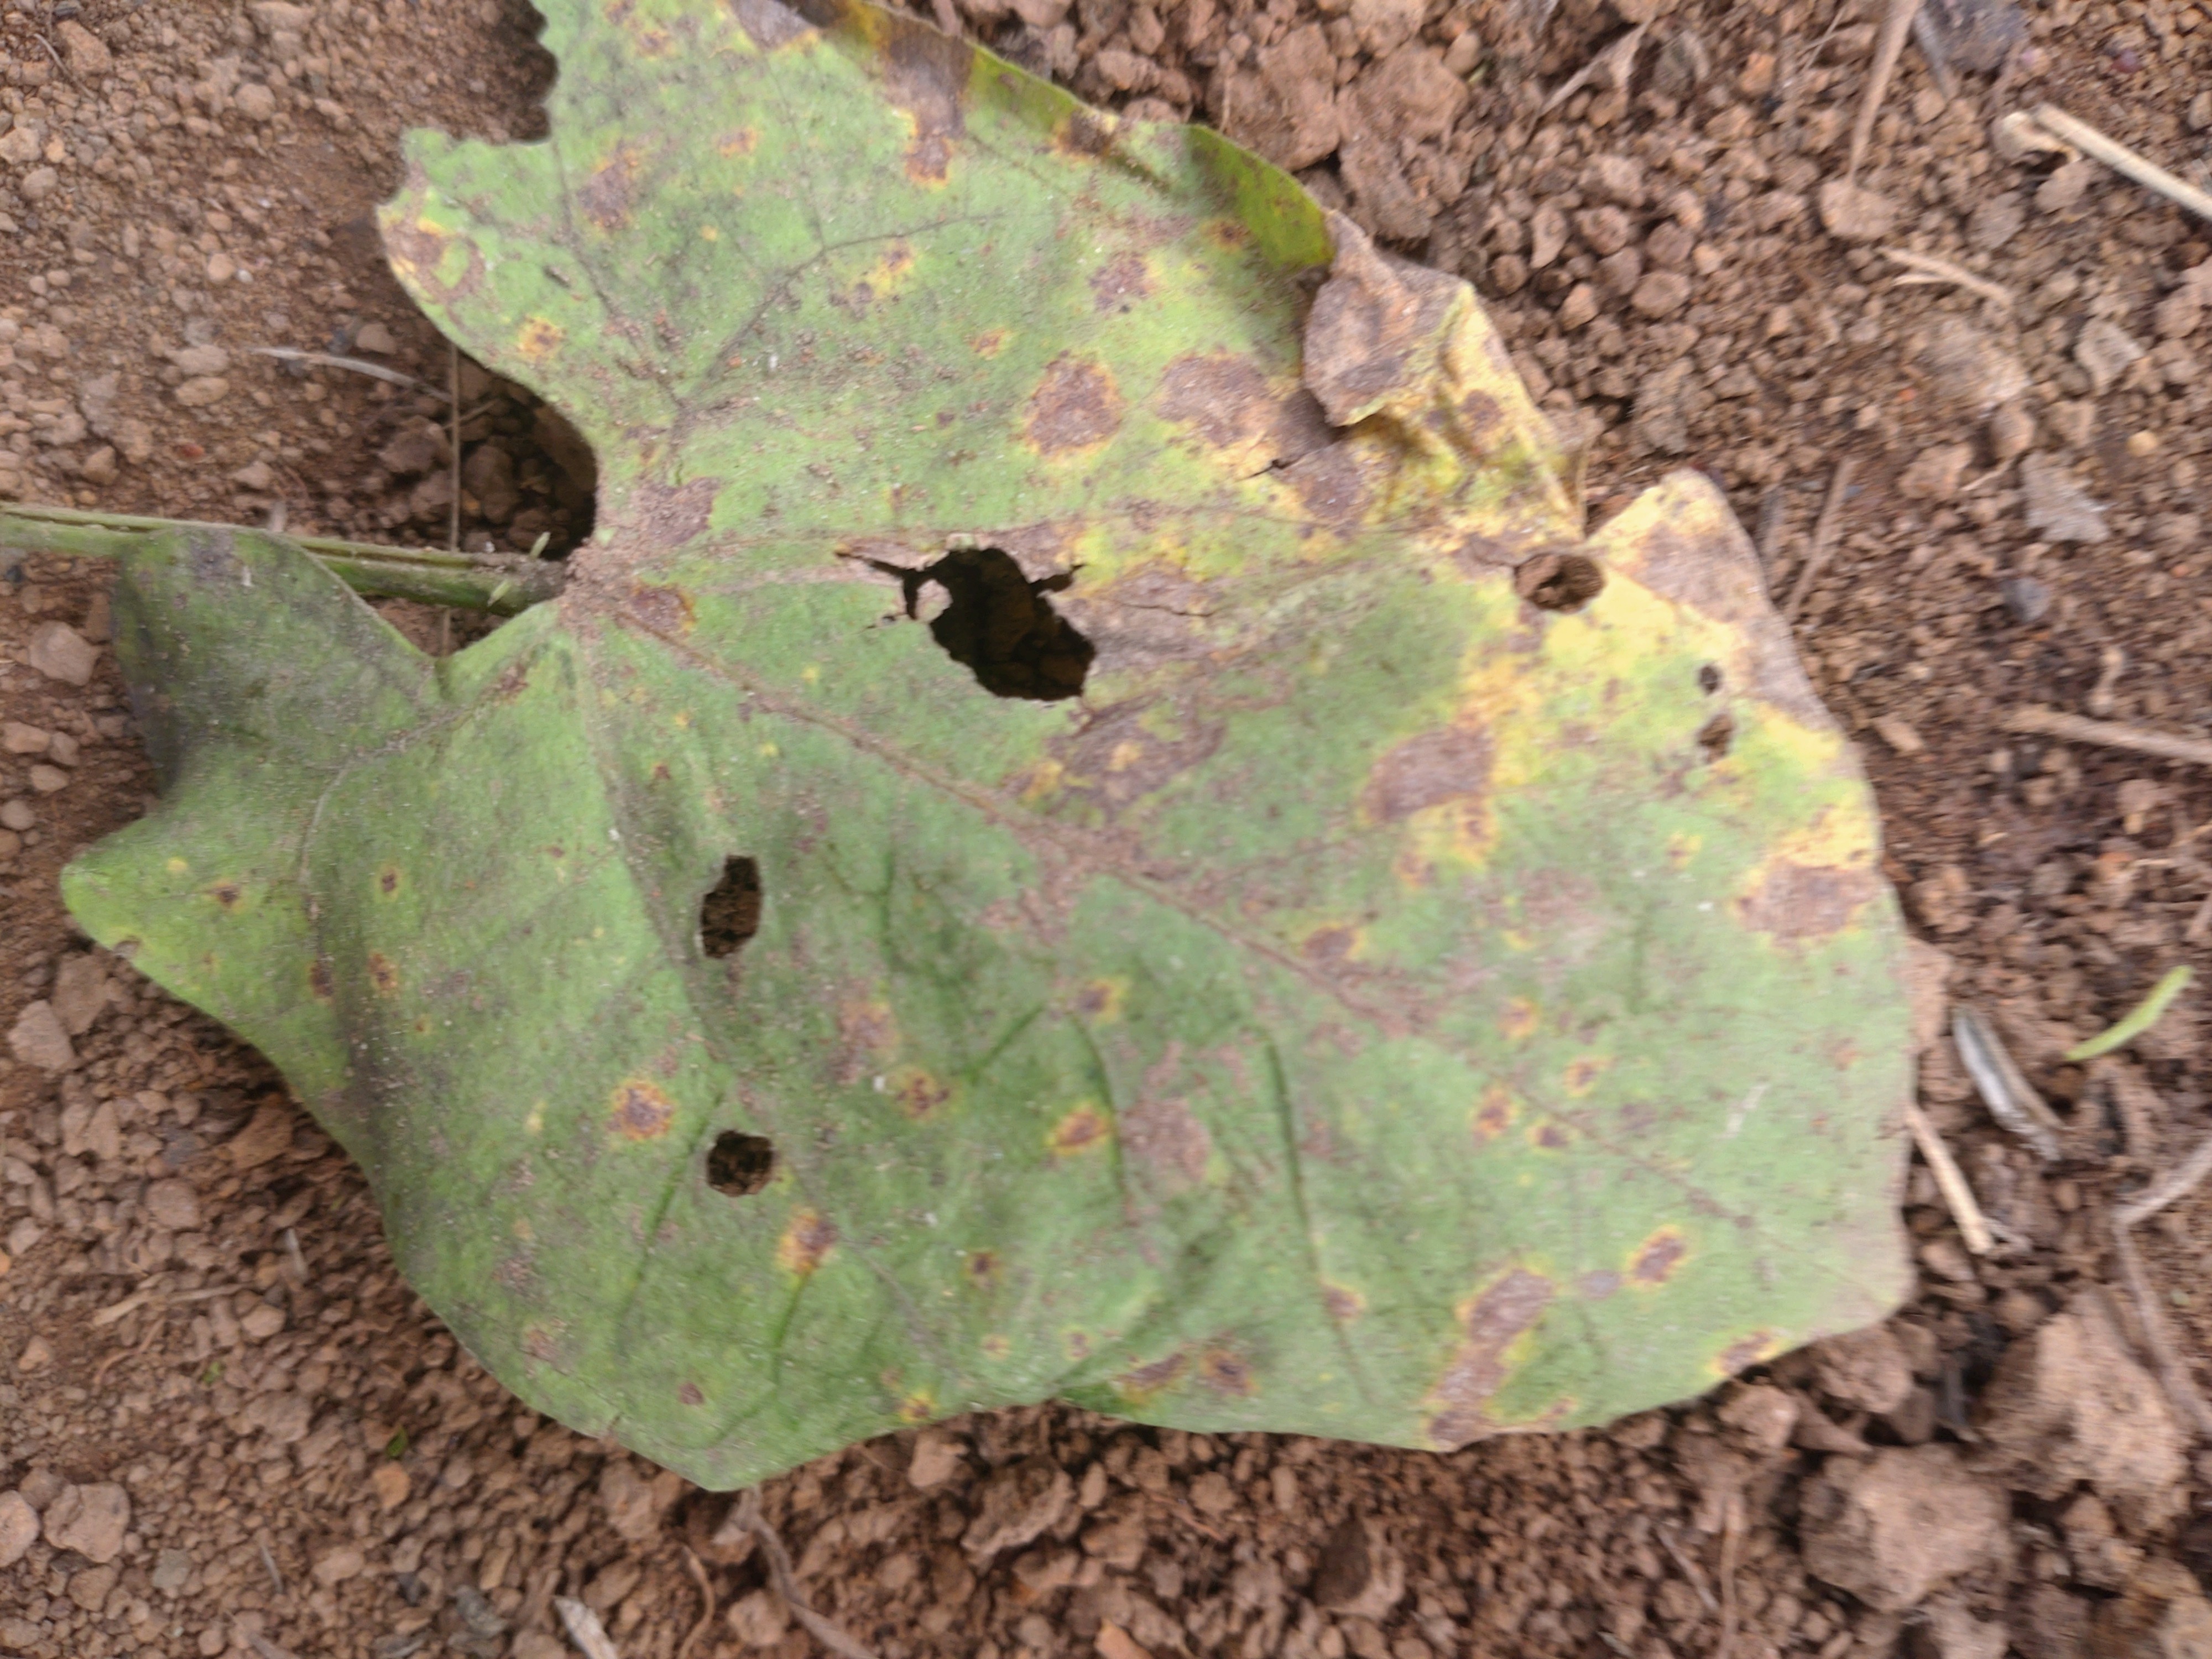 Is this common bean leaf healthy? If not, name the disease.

anthracnose
